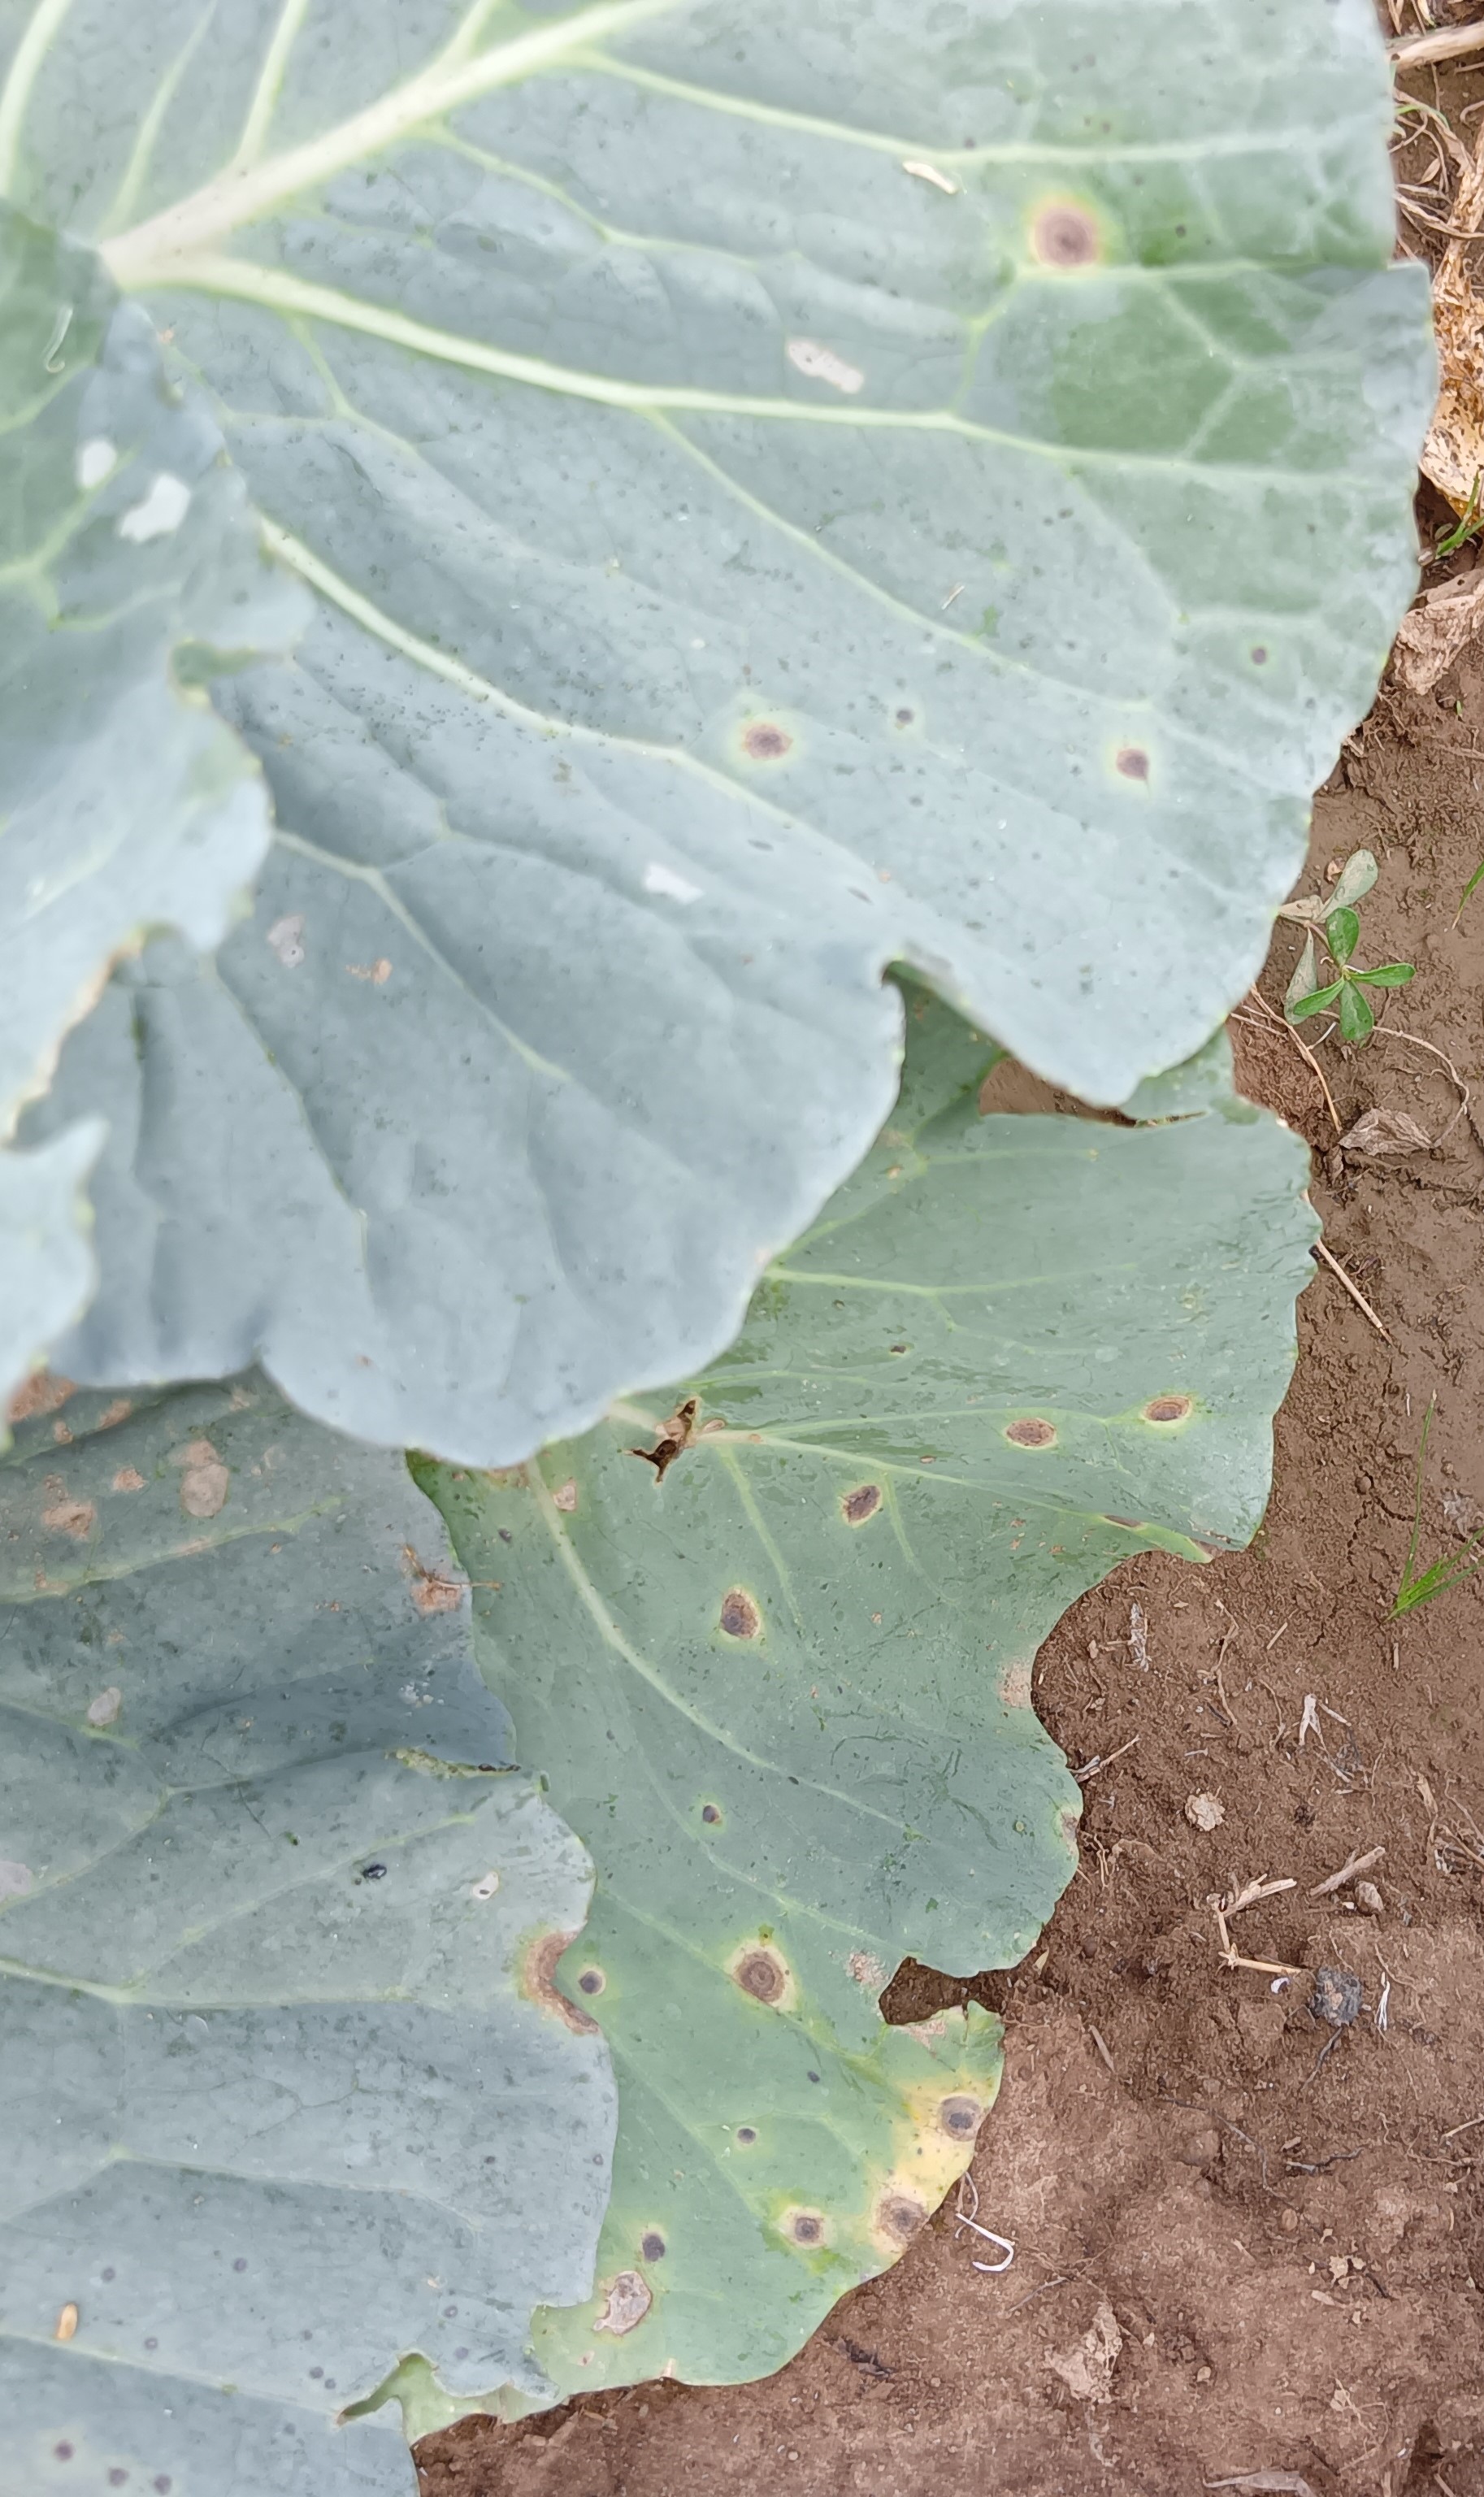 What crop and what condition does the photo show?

cabbage, alternaria
